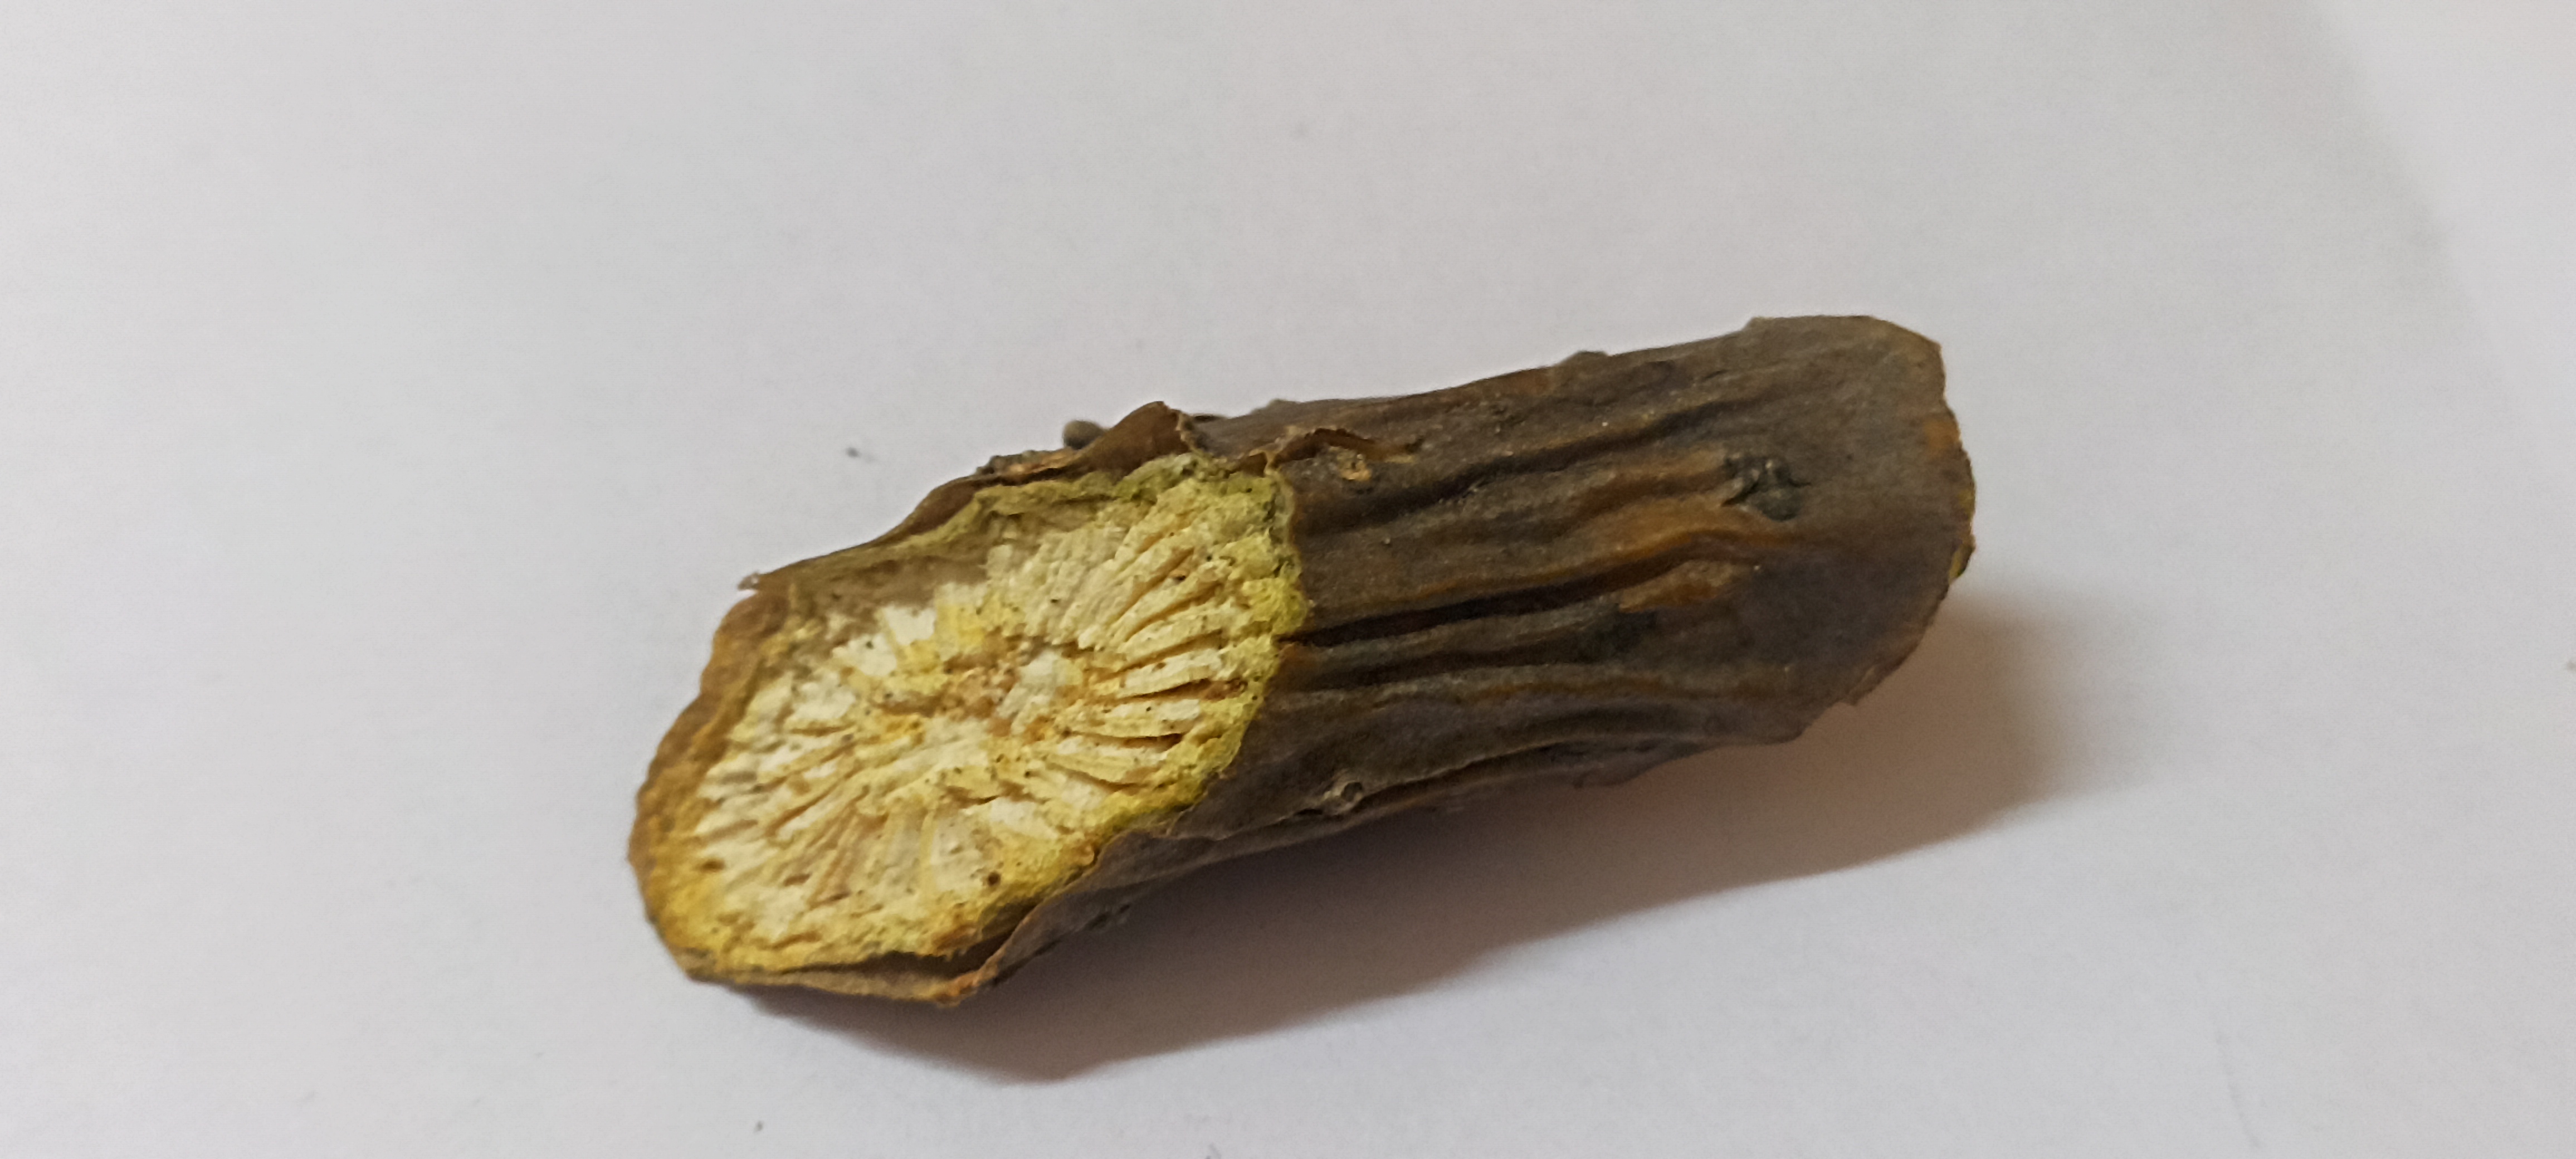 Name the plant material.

gulvel
